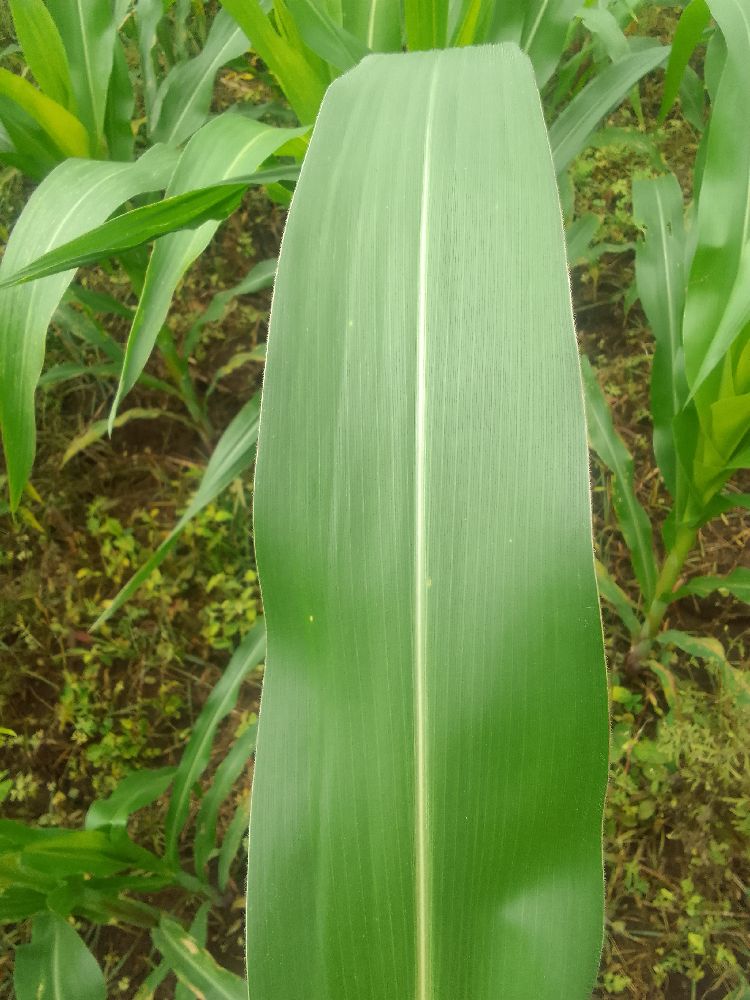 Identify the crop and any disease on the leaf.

maize, healthy
